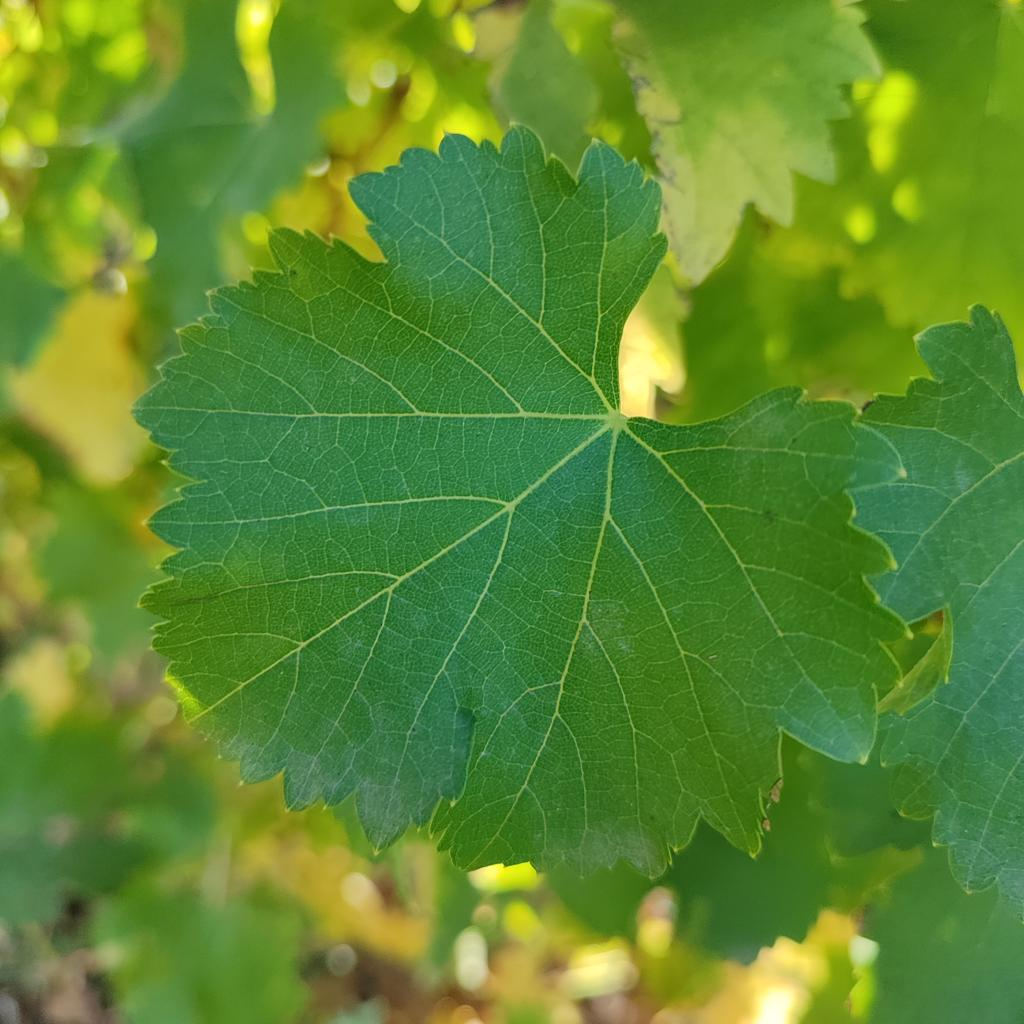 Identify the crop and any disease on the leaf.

grapevine, powdery mildew
